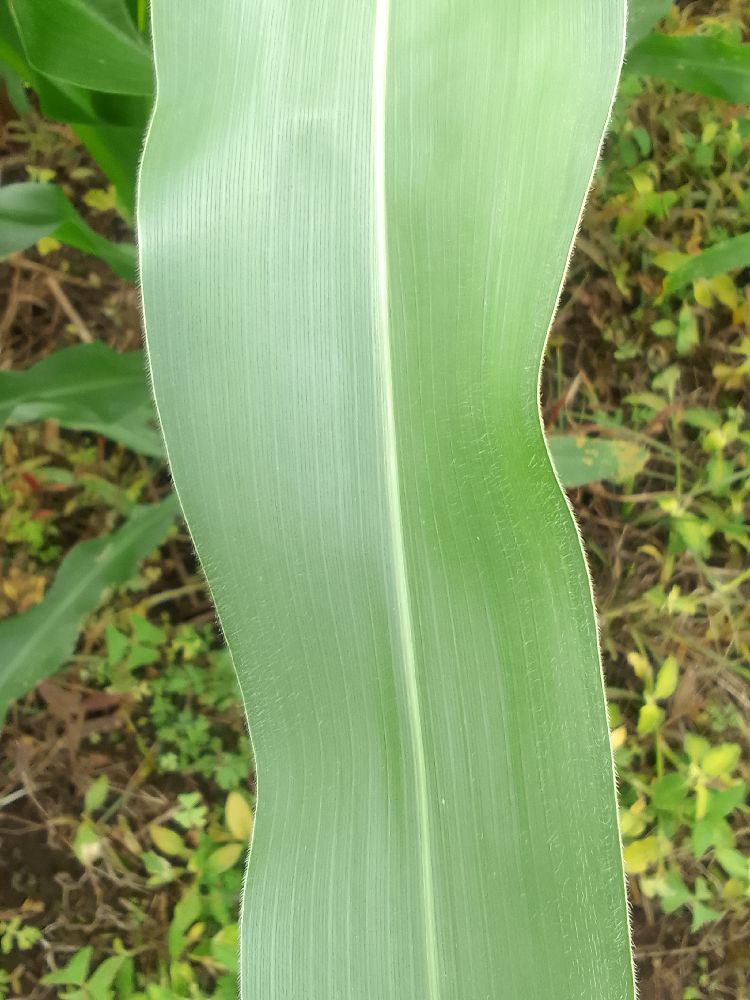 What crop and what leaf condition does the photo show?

maize, healthy
